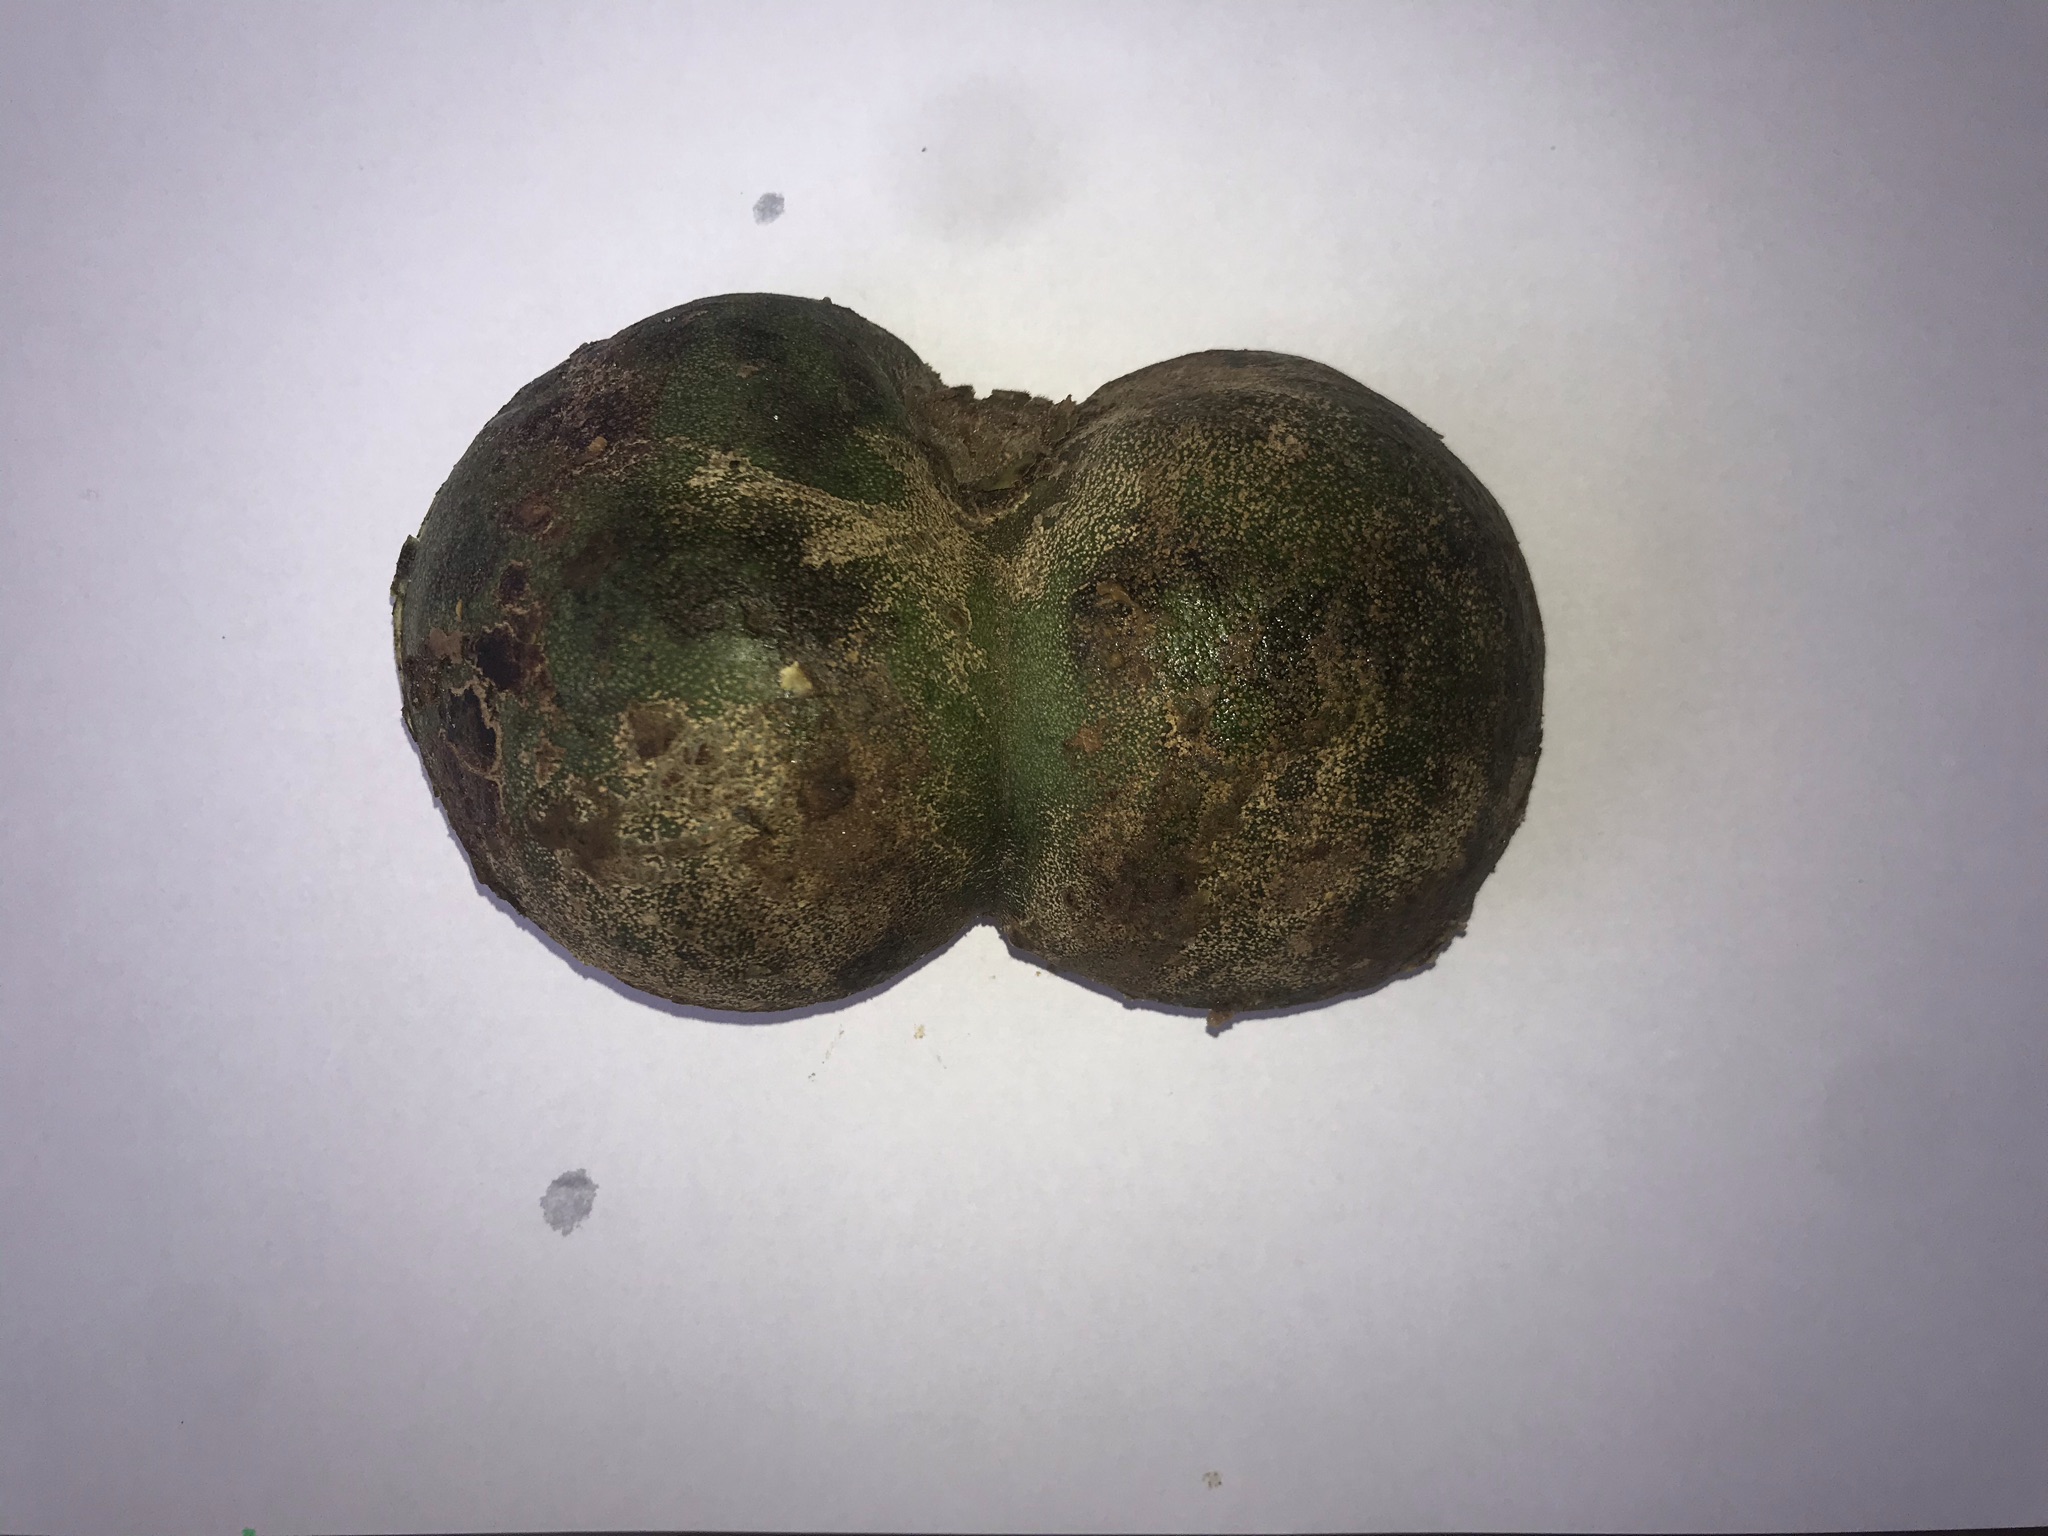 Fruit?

pequi
